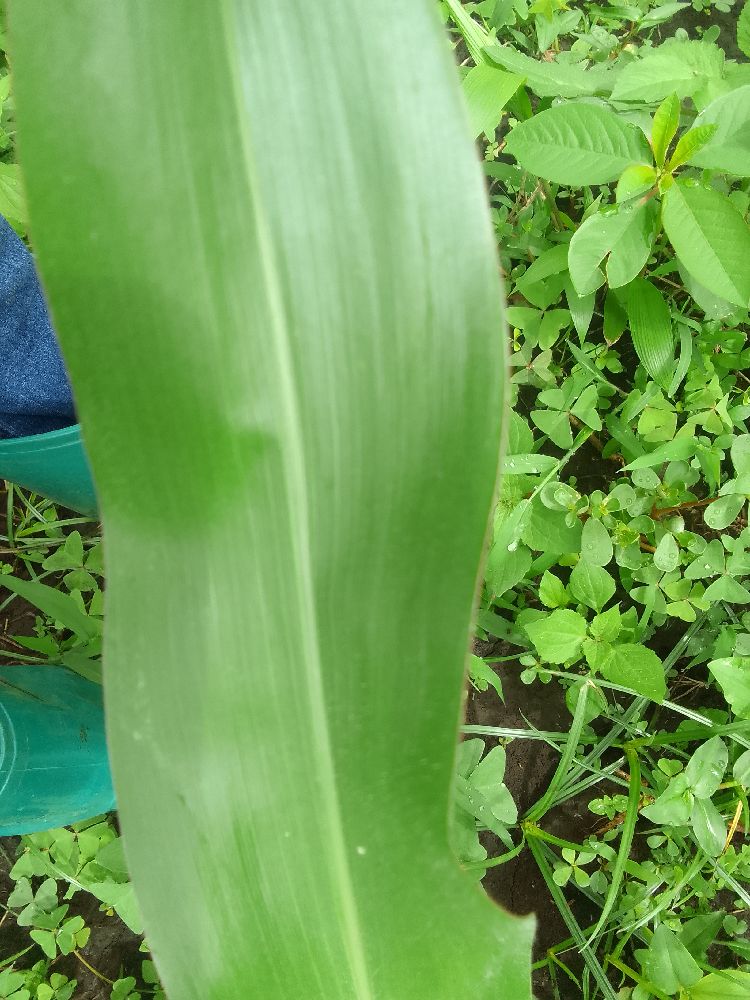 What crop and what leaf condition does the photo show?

maize, healthy
